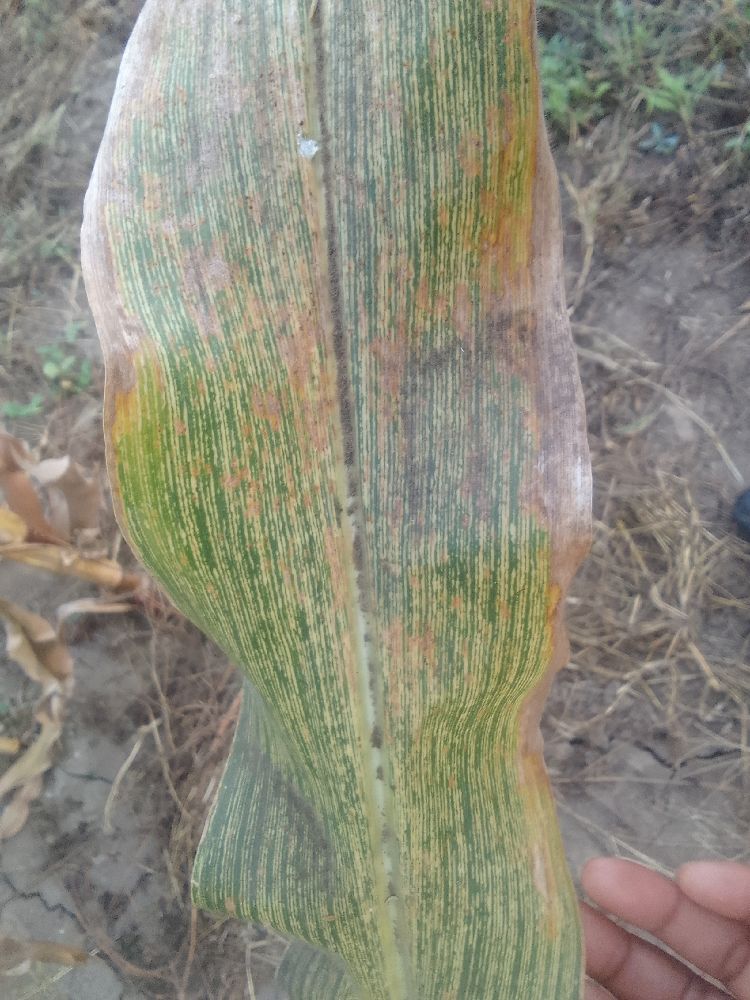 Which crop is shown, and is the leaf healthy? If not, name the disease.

maize, maize streak virus
